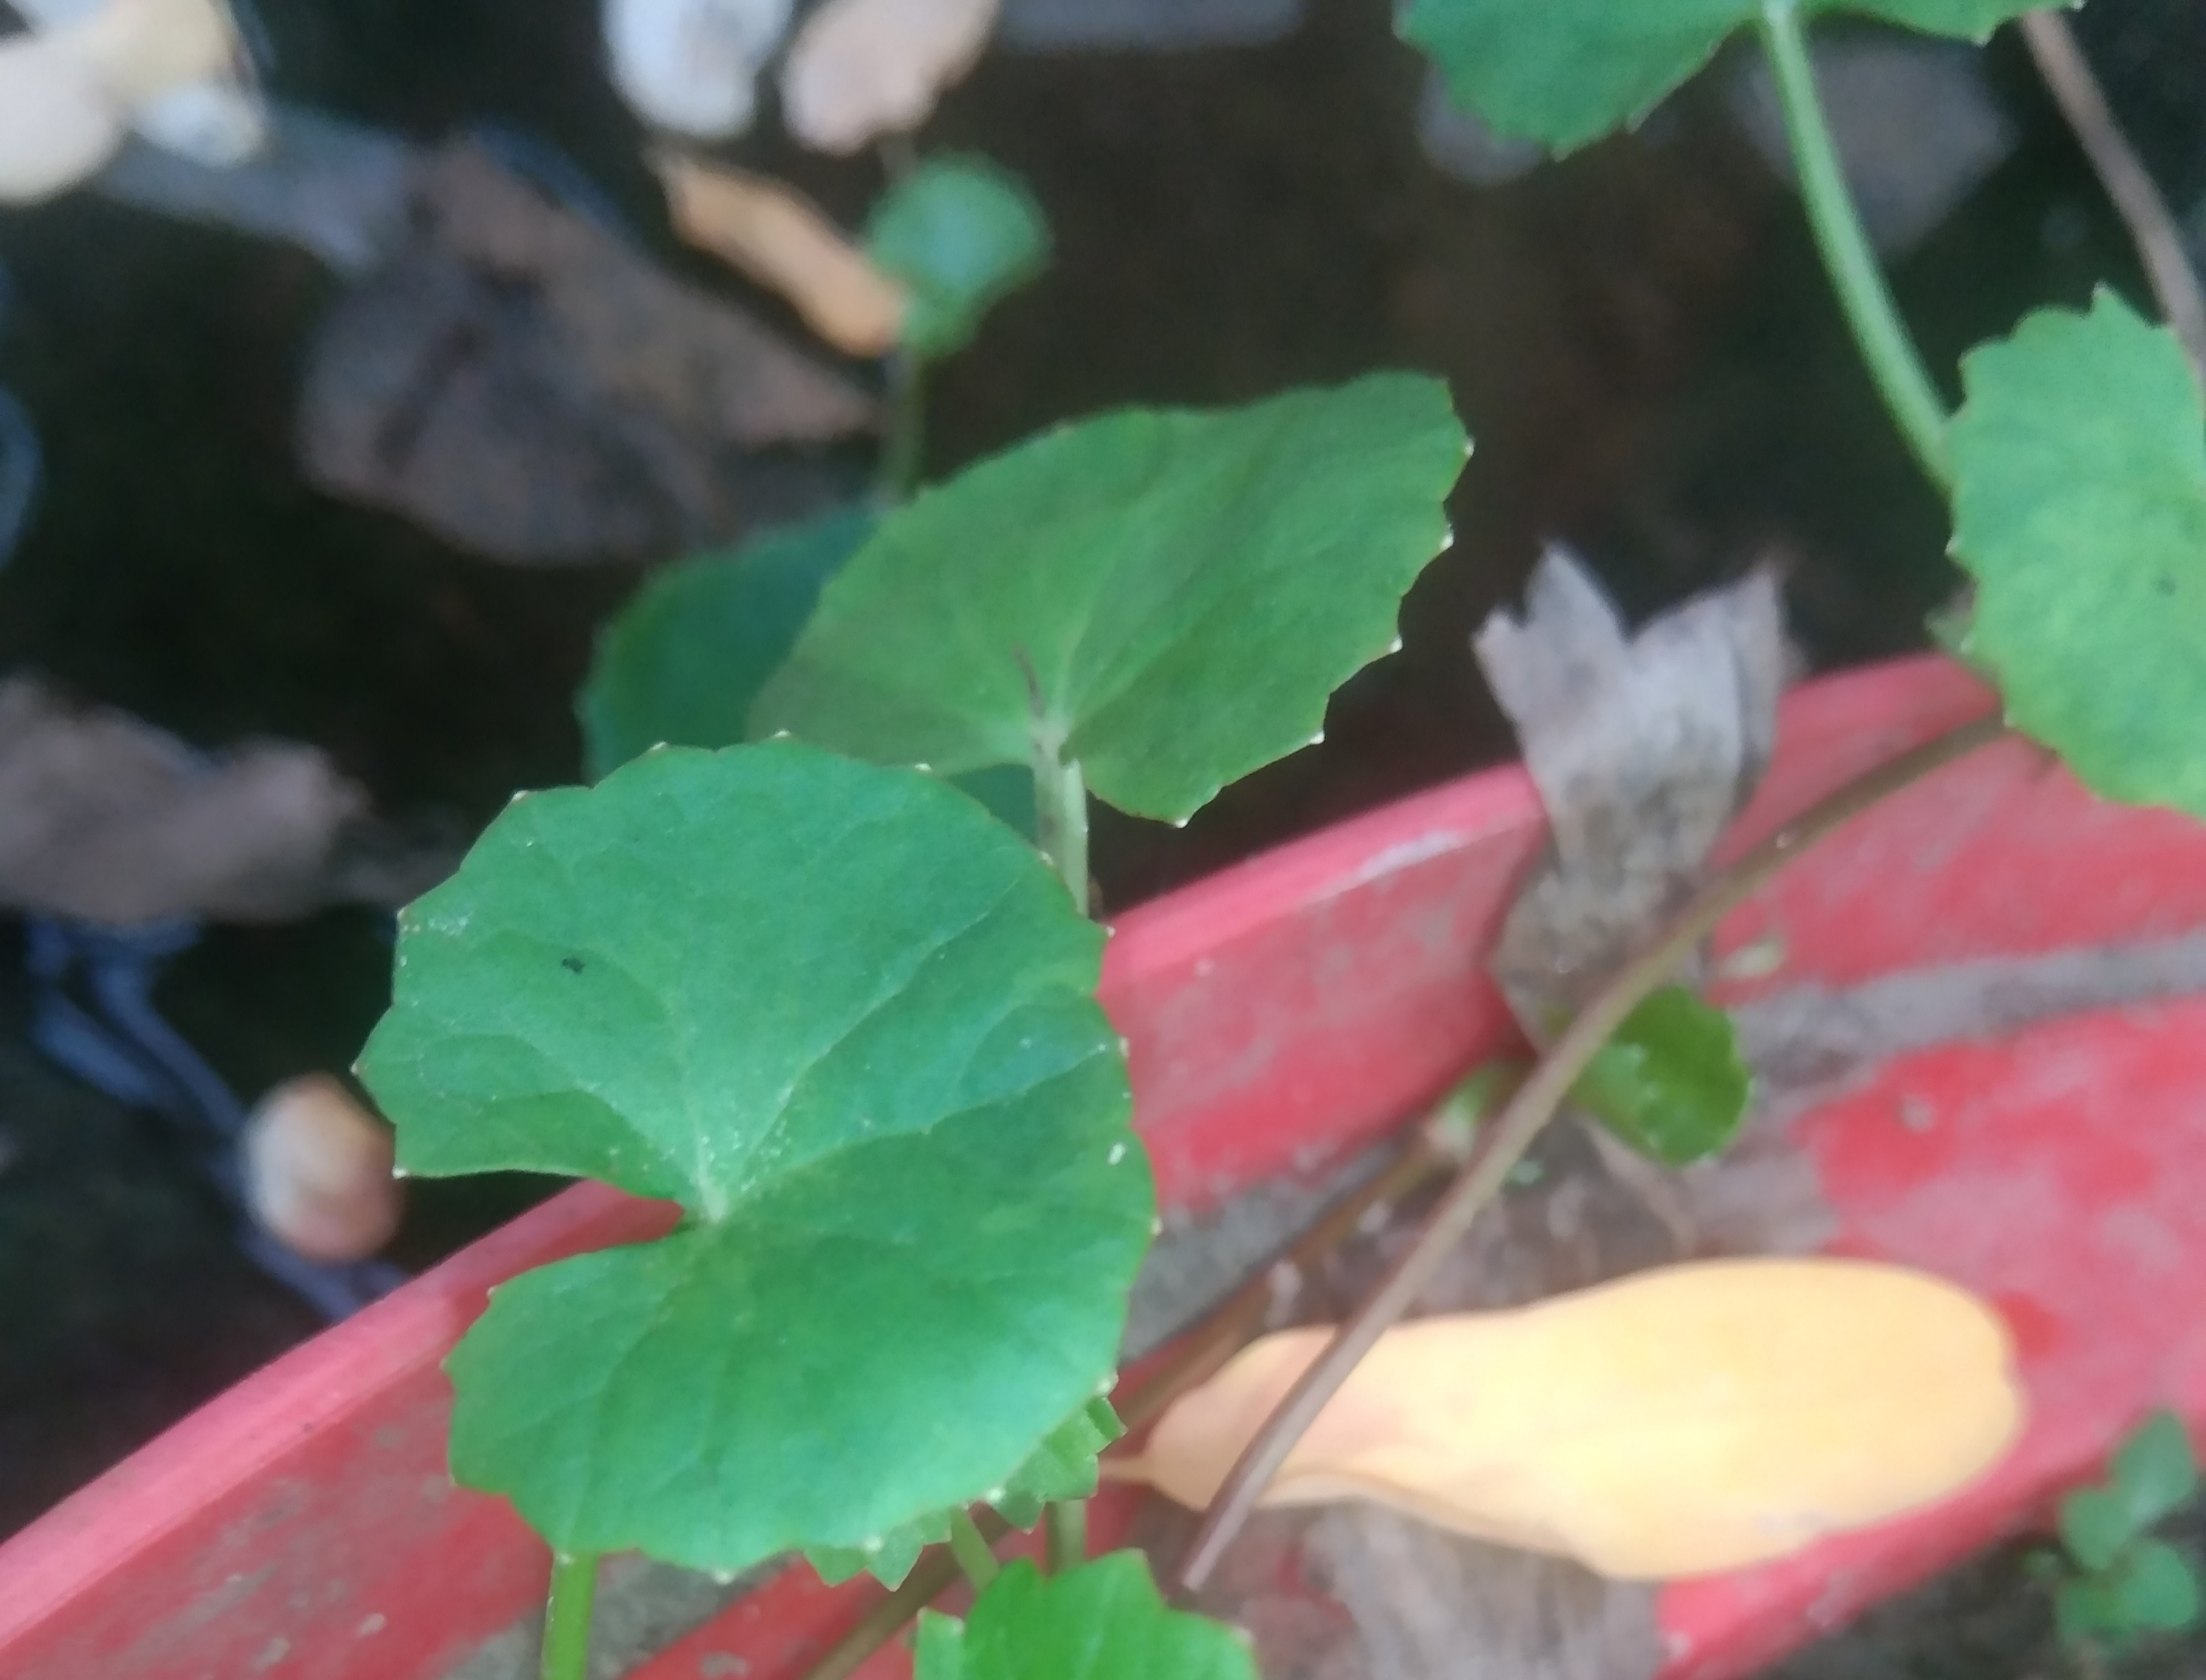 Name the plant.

thankuni
